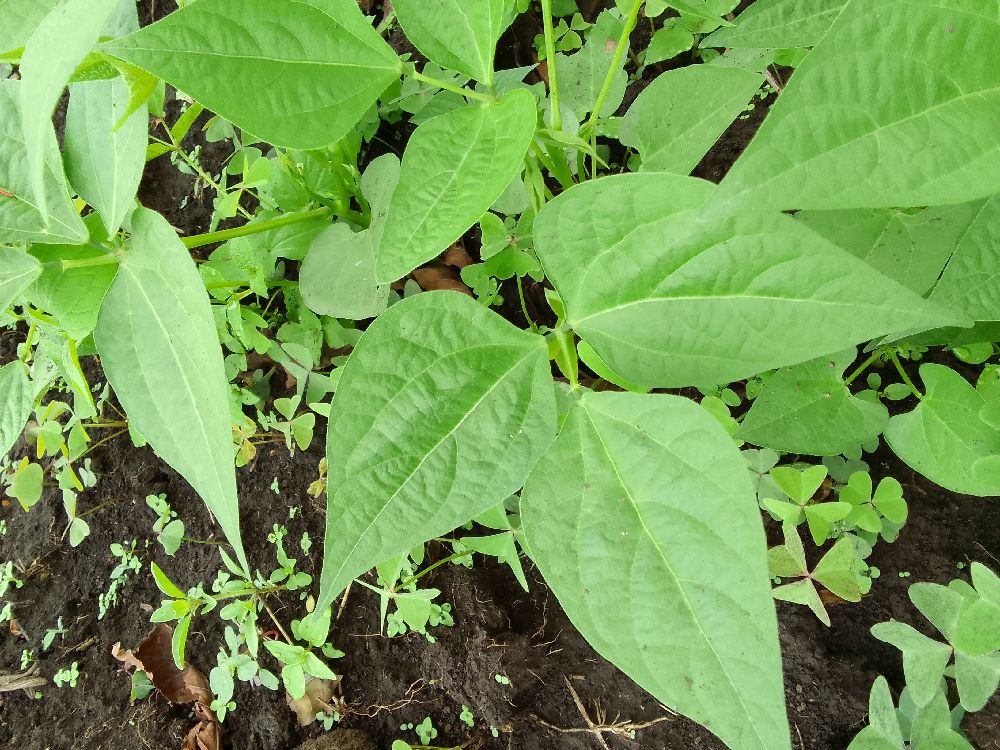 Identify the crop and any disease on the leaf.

common bean, healthy
